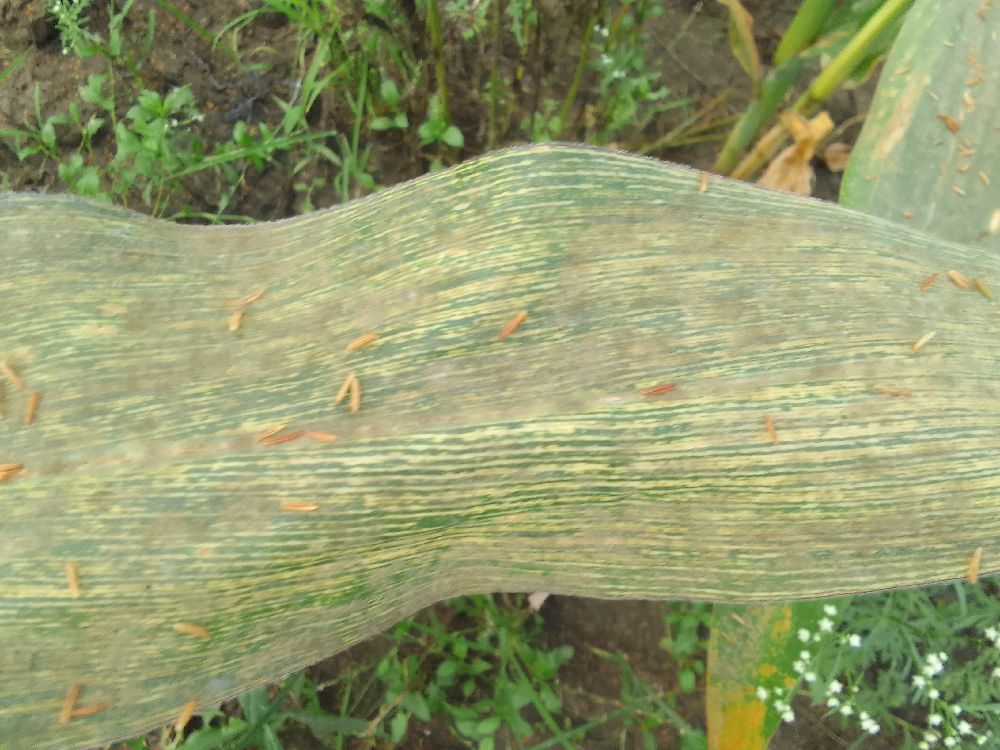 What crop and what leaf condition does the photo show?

maize, maize streak virus
